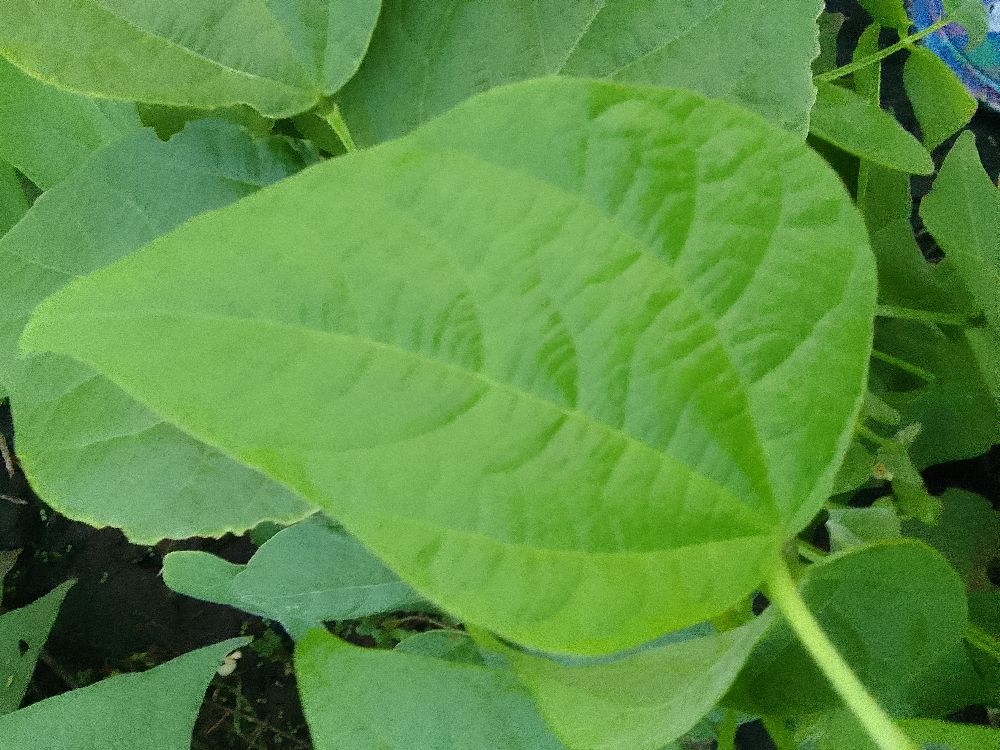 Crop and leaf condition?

common bean, healthy
